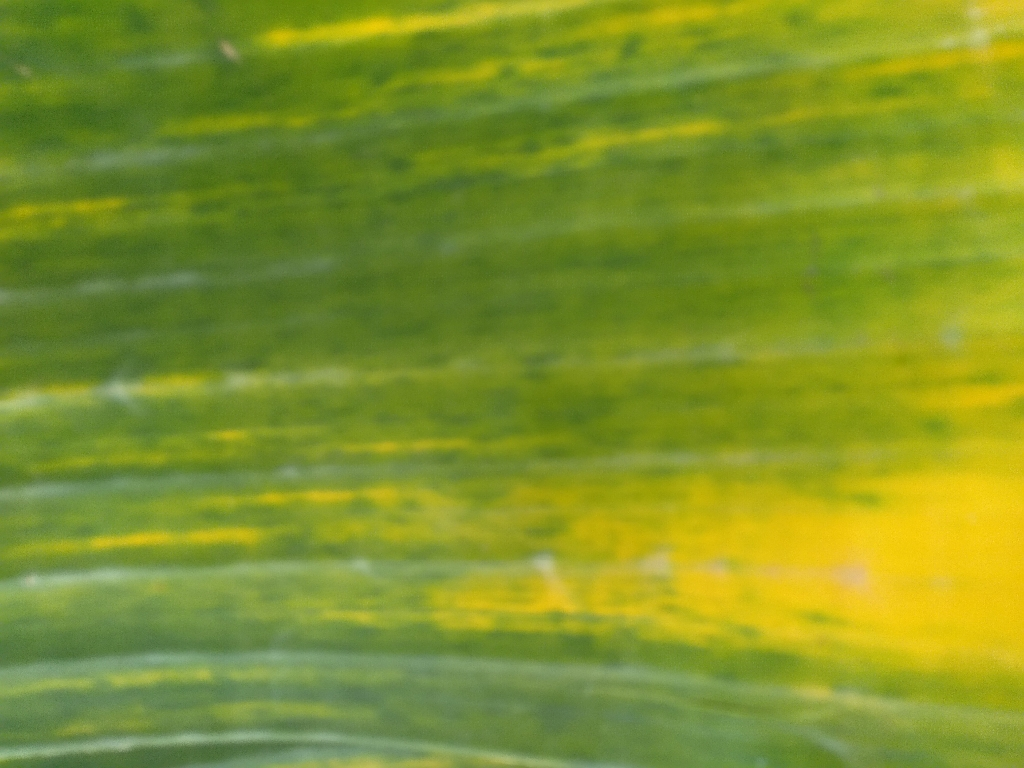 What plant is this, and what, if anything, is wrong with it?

banana, fusarium wilt race 1
